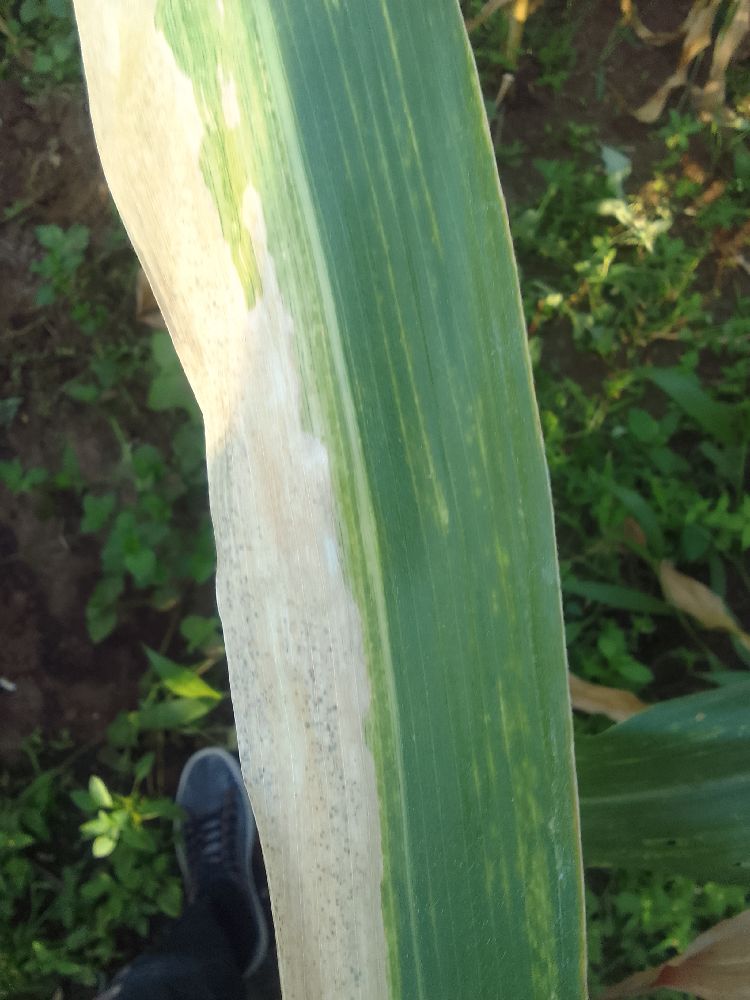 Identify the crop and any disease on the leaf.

maize, maize lethal necrosis
